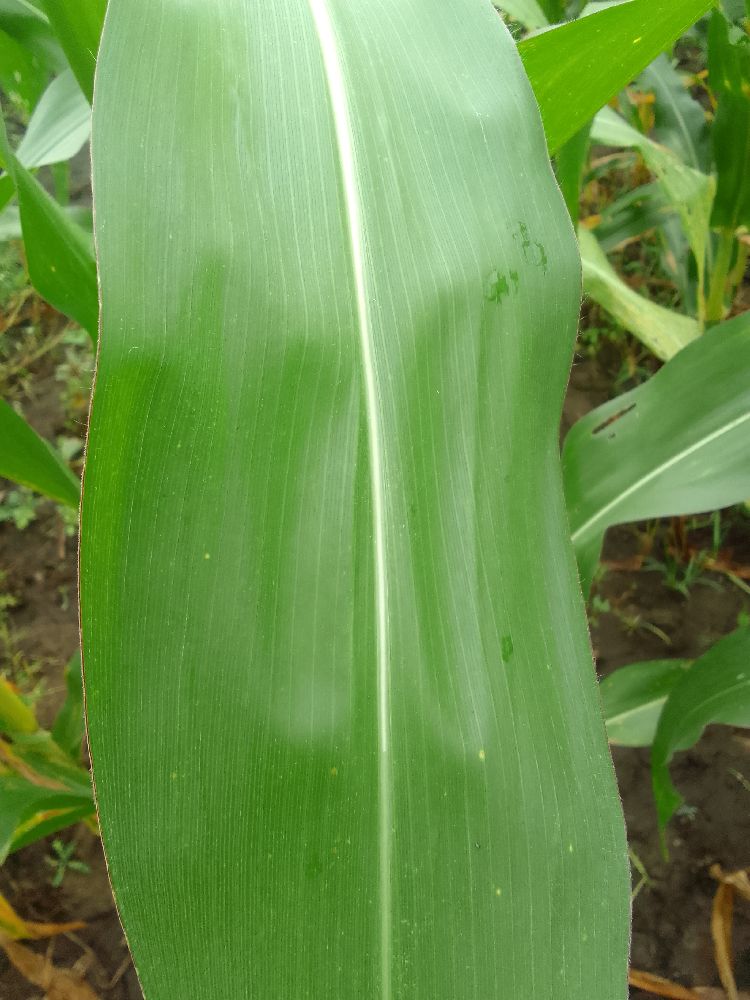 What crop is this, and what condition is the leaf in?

maize, healthy
